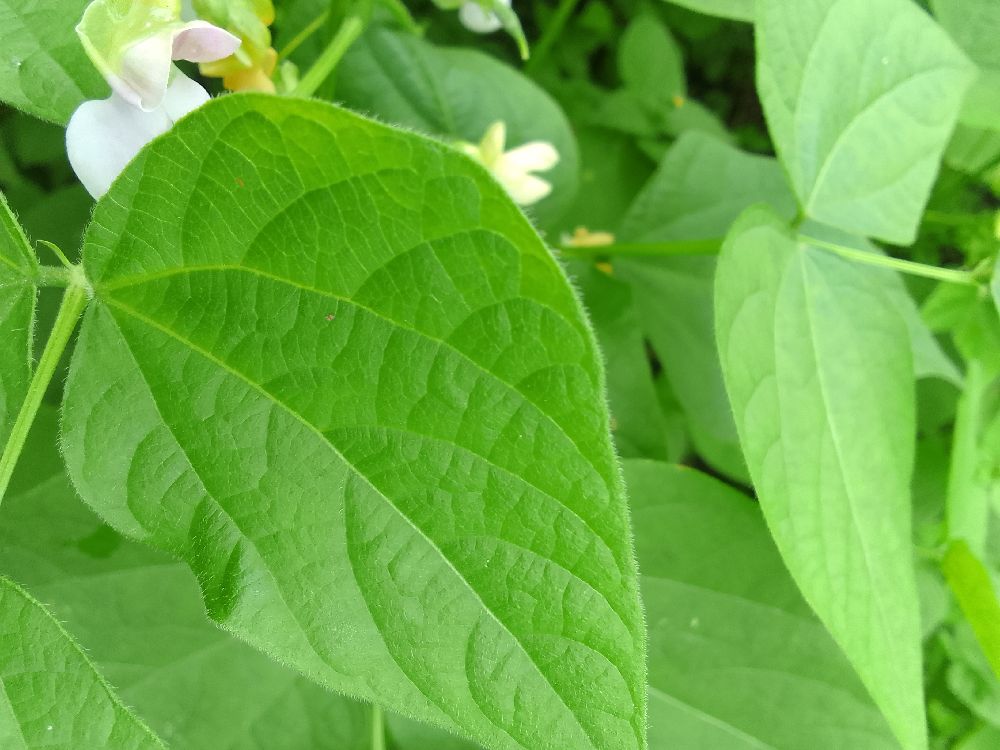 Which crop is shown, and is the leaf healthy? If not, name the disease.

common bean, healthy
